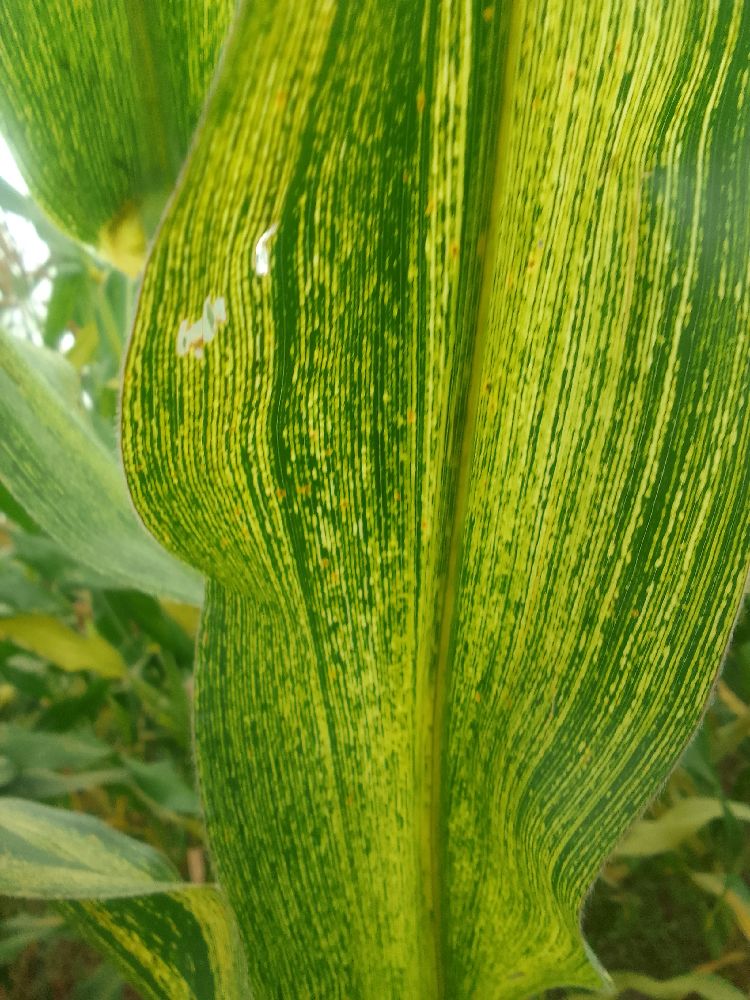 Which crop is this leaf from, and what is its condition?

maize, maize streak virus
